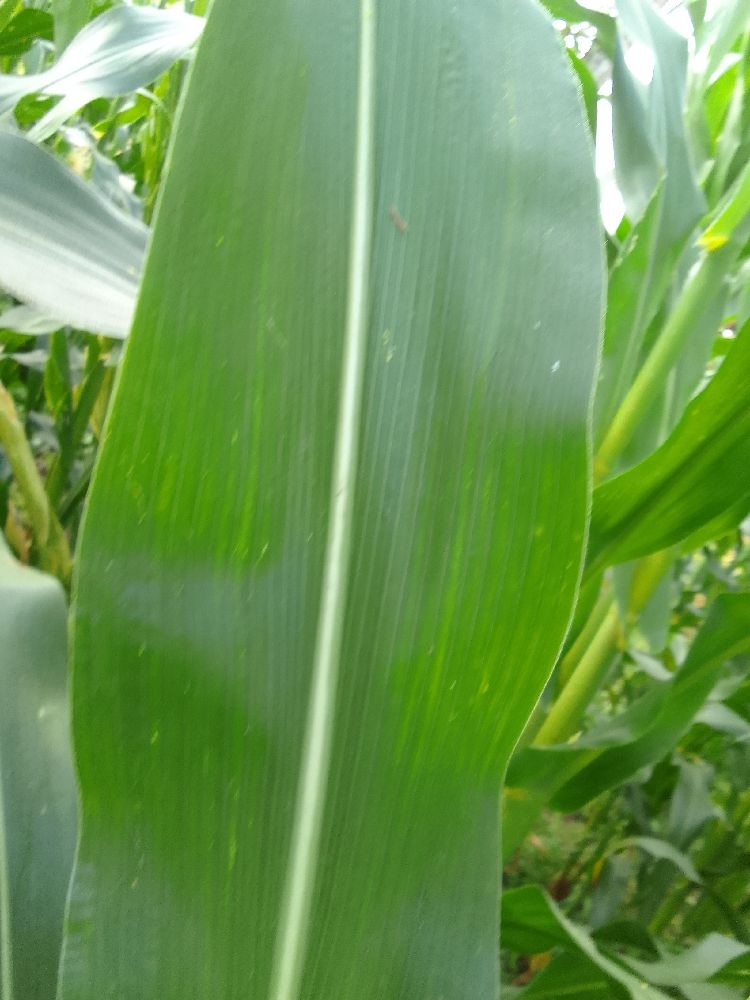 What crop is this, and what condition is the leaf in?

maize, healthy
